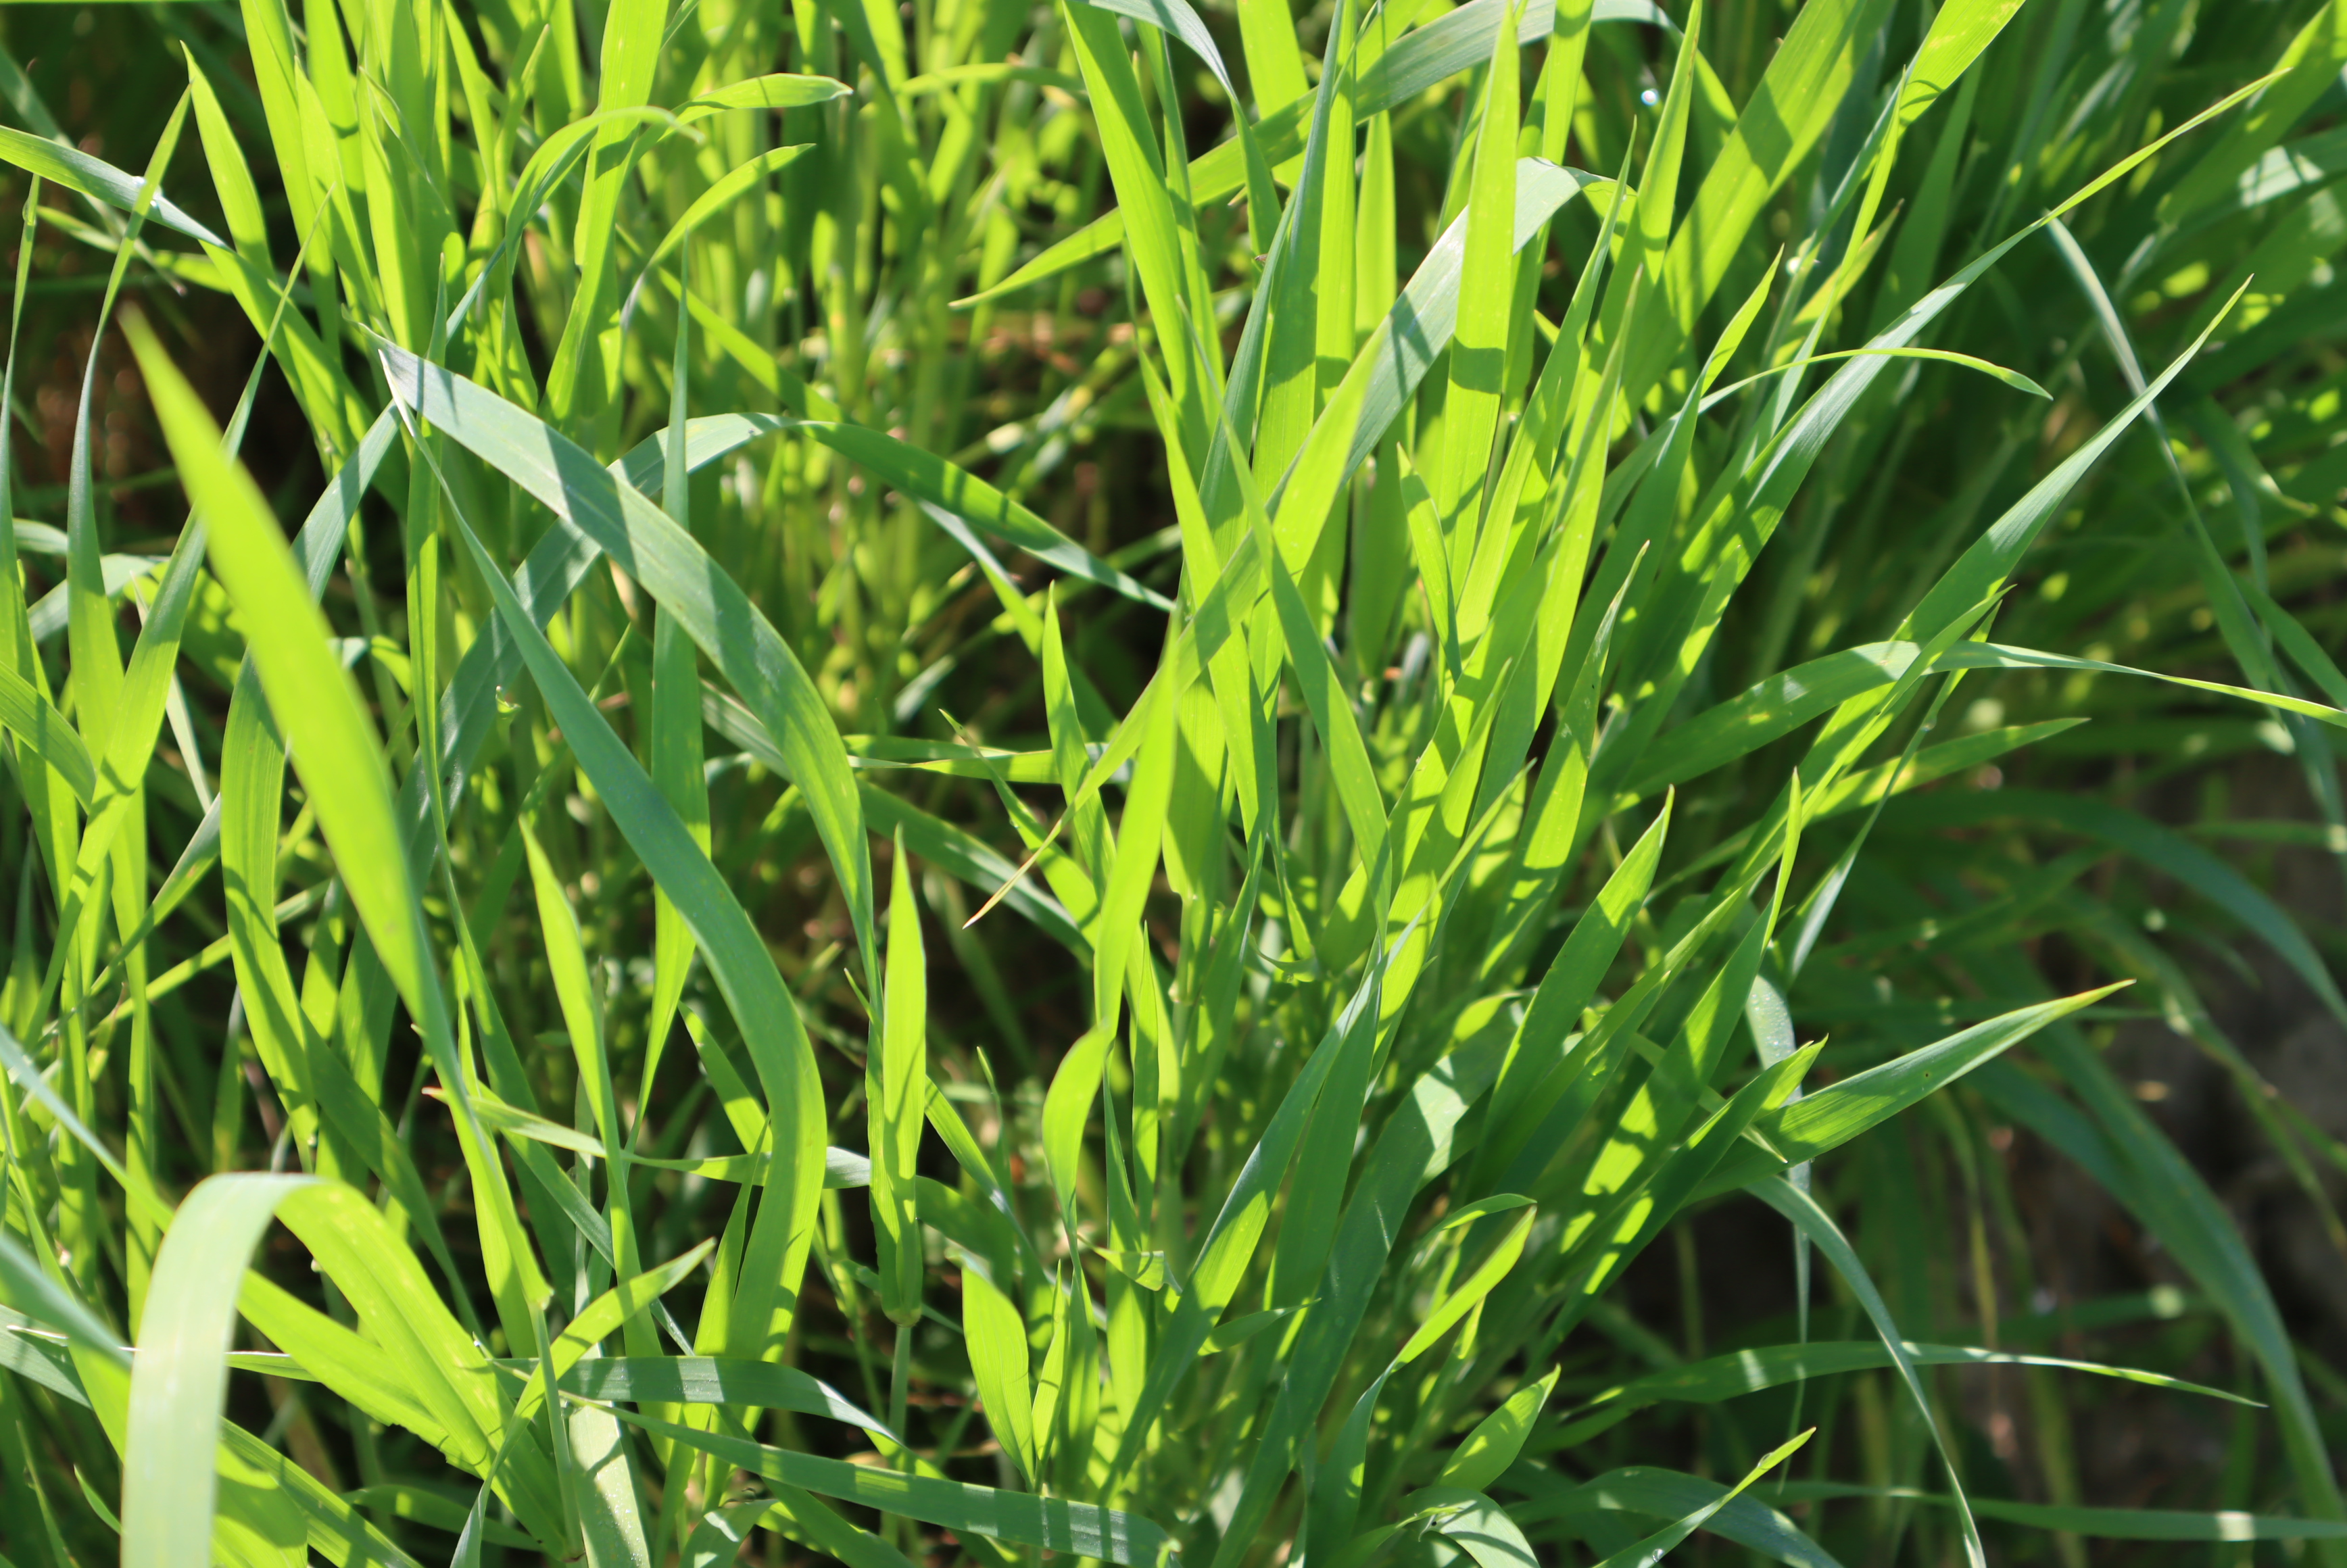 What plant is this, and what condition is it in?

emmer, healthy
